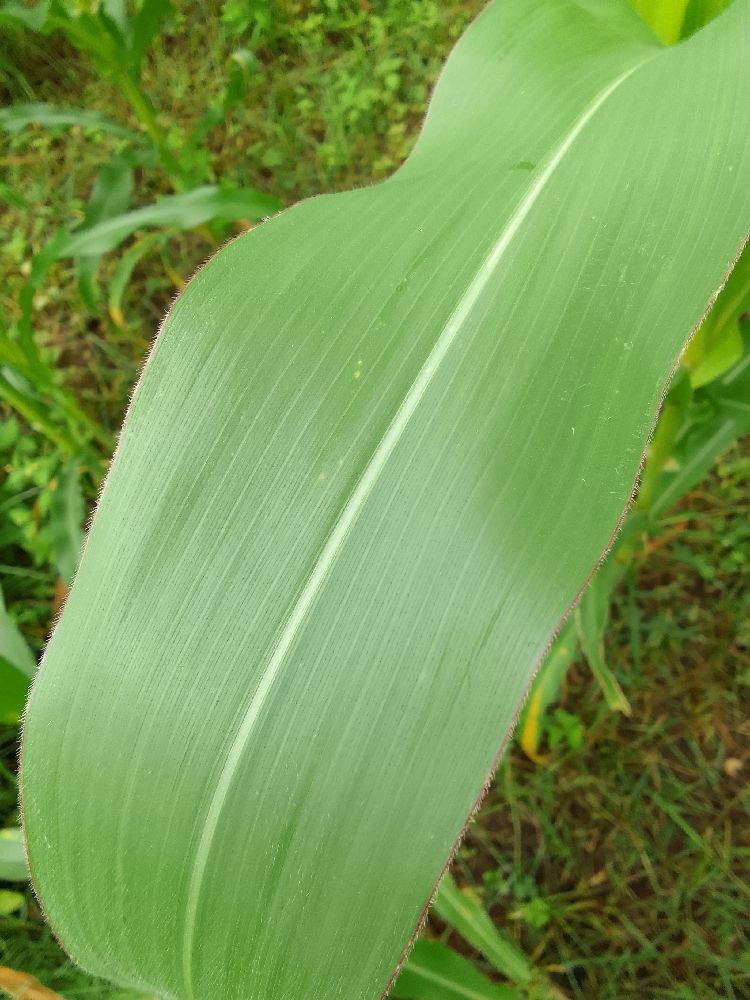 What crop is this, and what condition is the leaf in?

maize, healthy
